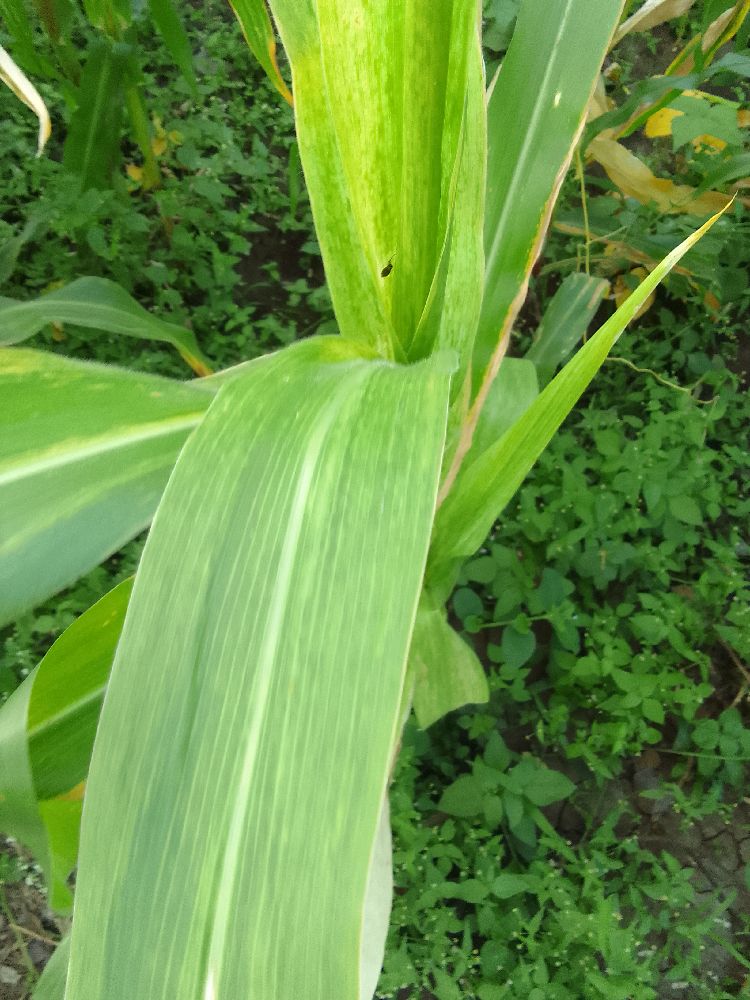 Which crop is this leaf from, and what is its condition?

maize, maize lethal necrosis
